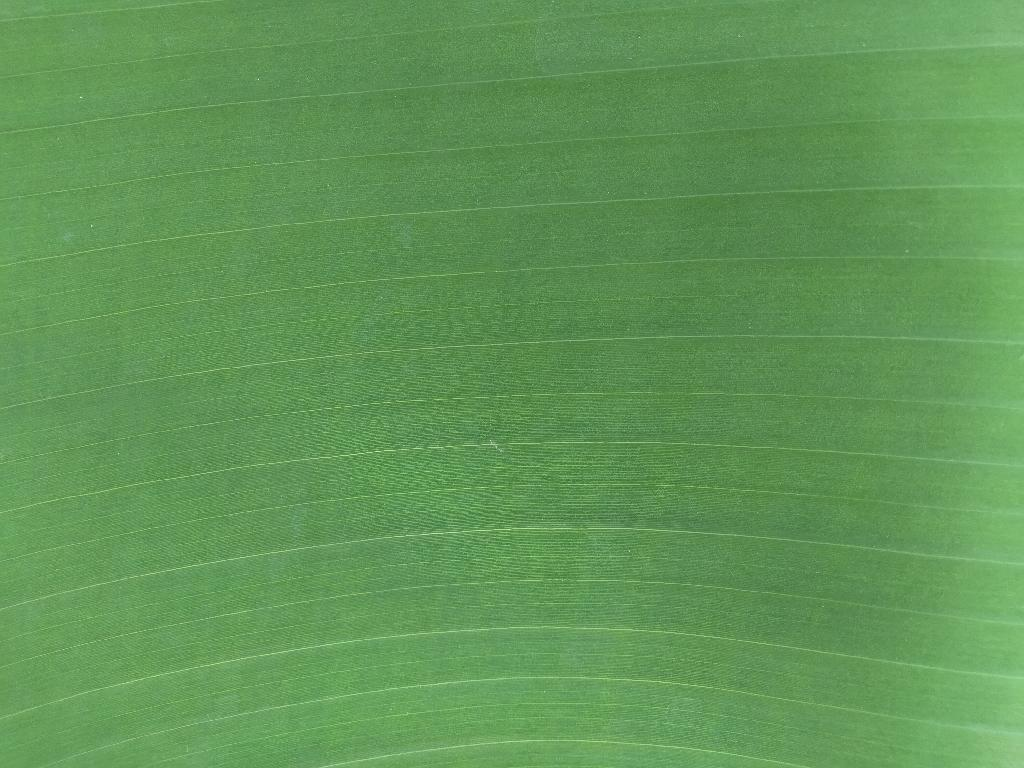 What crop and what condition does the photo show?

banana, healthy
